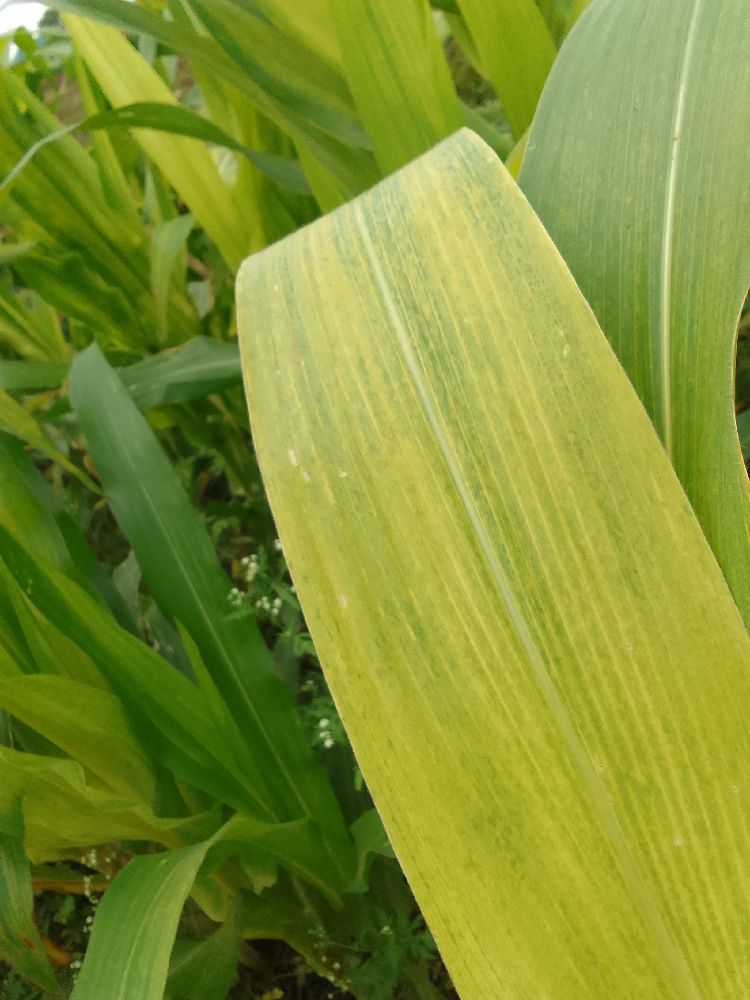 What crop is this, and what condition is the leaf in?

maize, maize lethal necrosis
